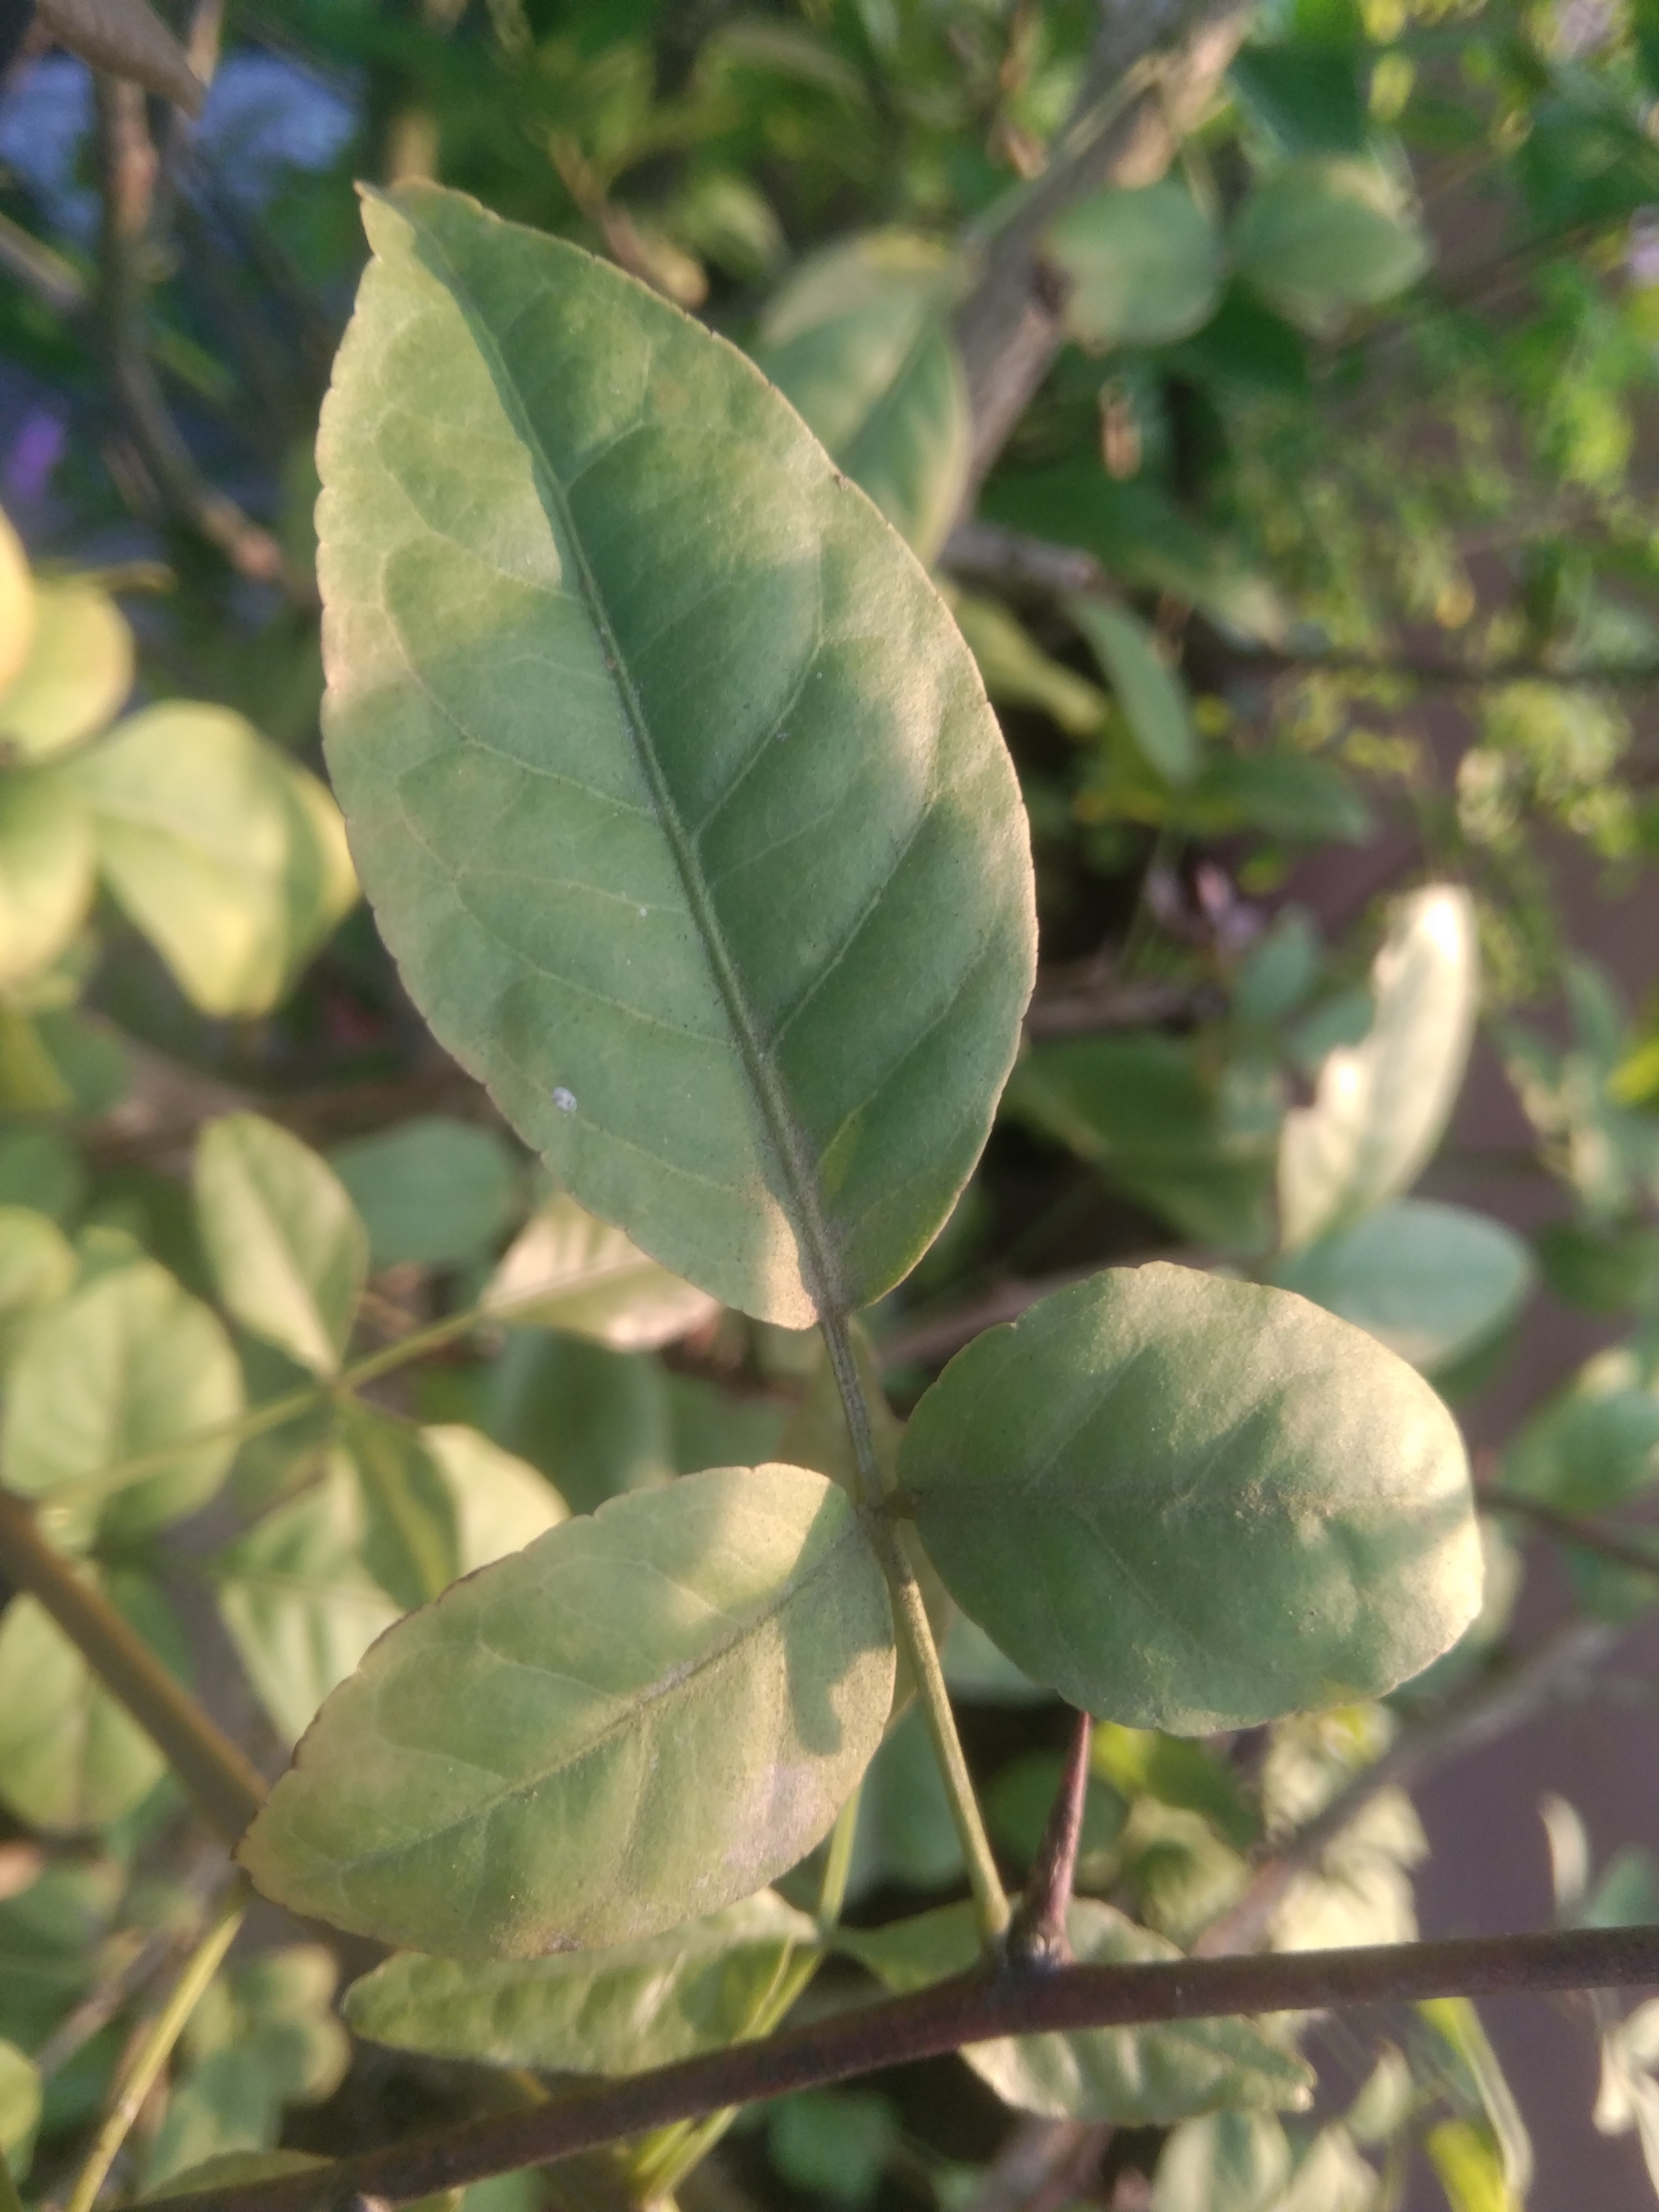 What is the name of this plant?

wood apple
